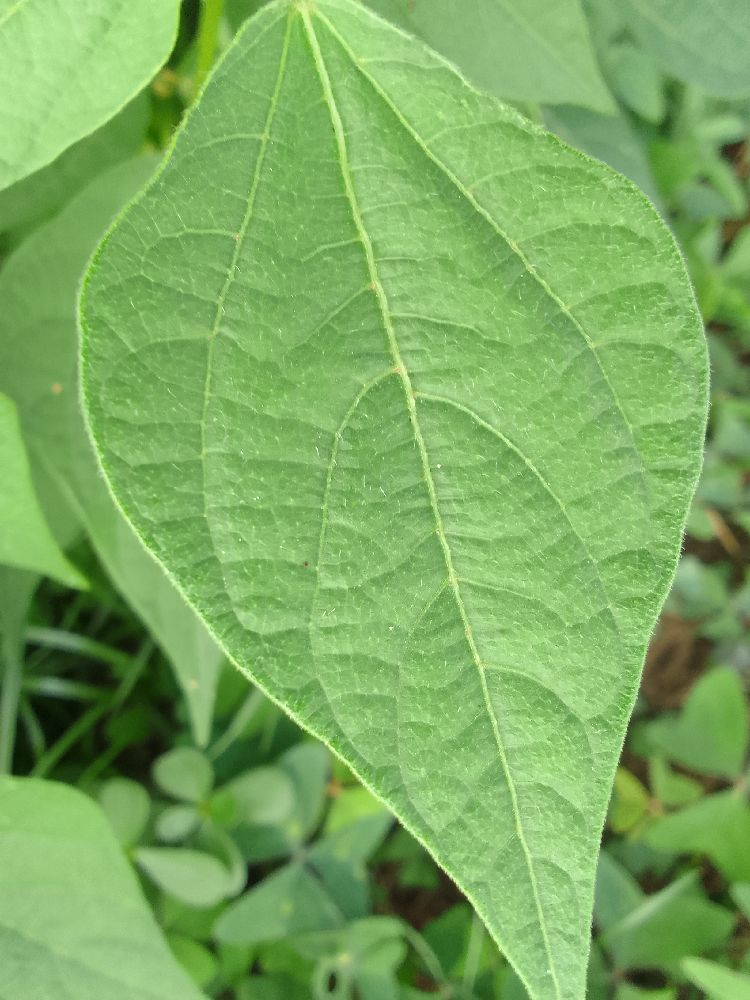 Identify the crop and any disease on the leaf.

common bean, healthy
